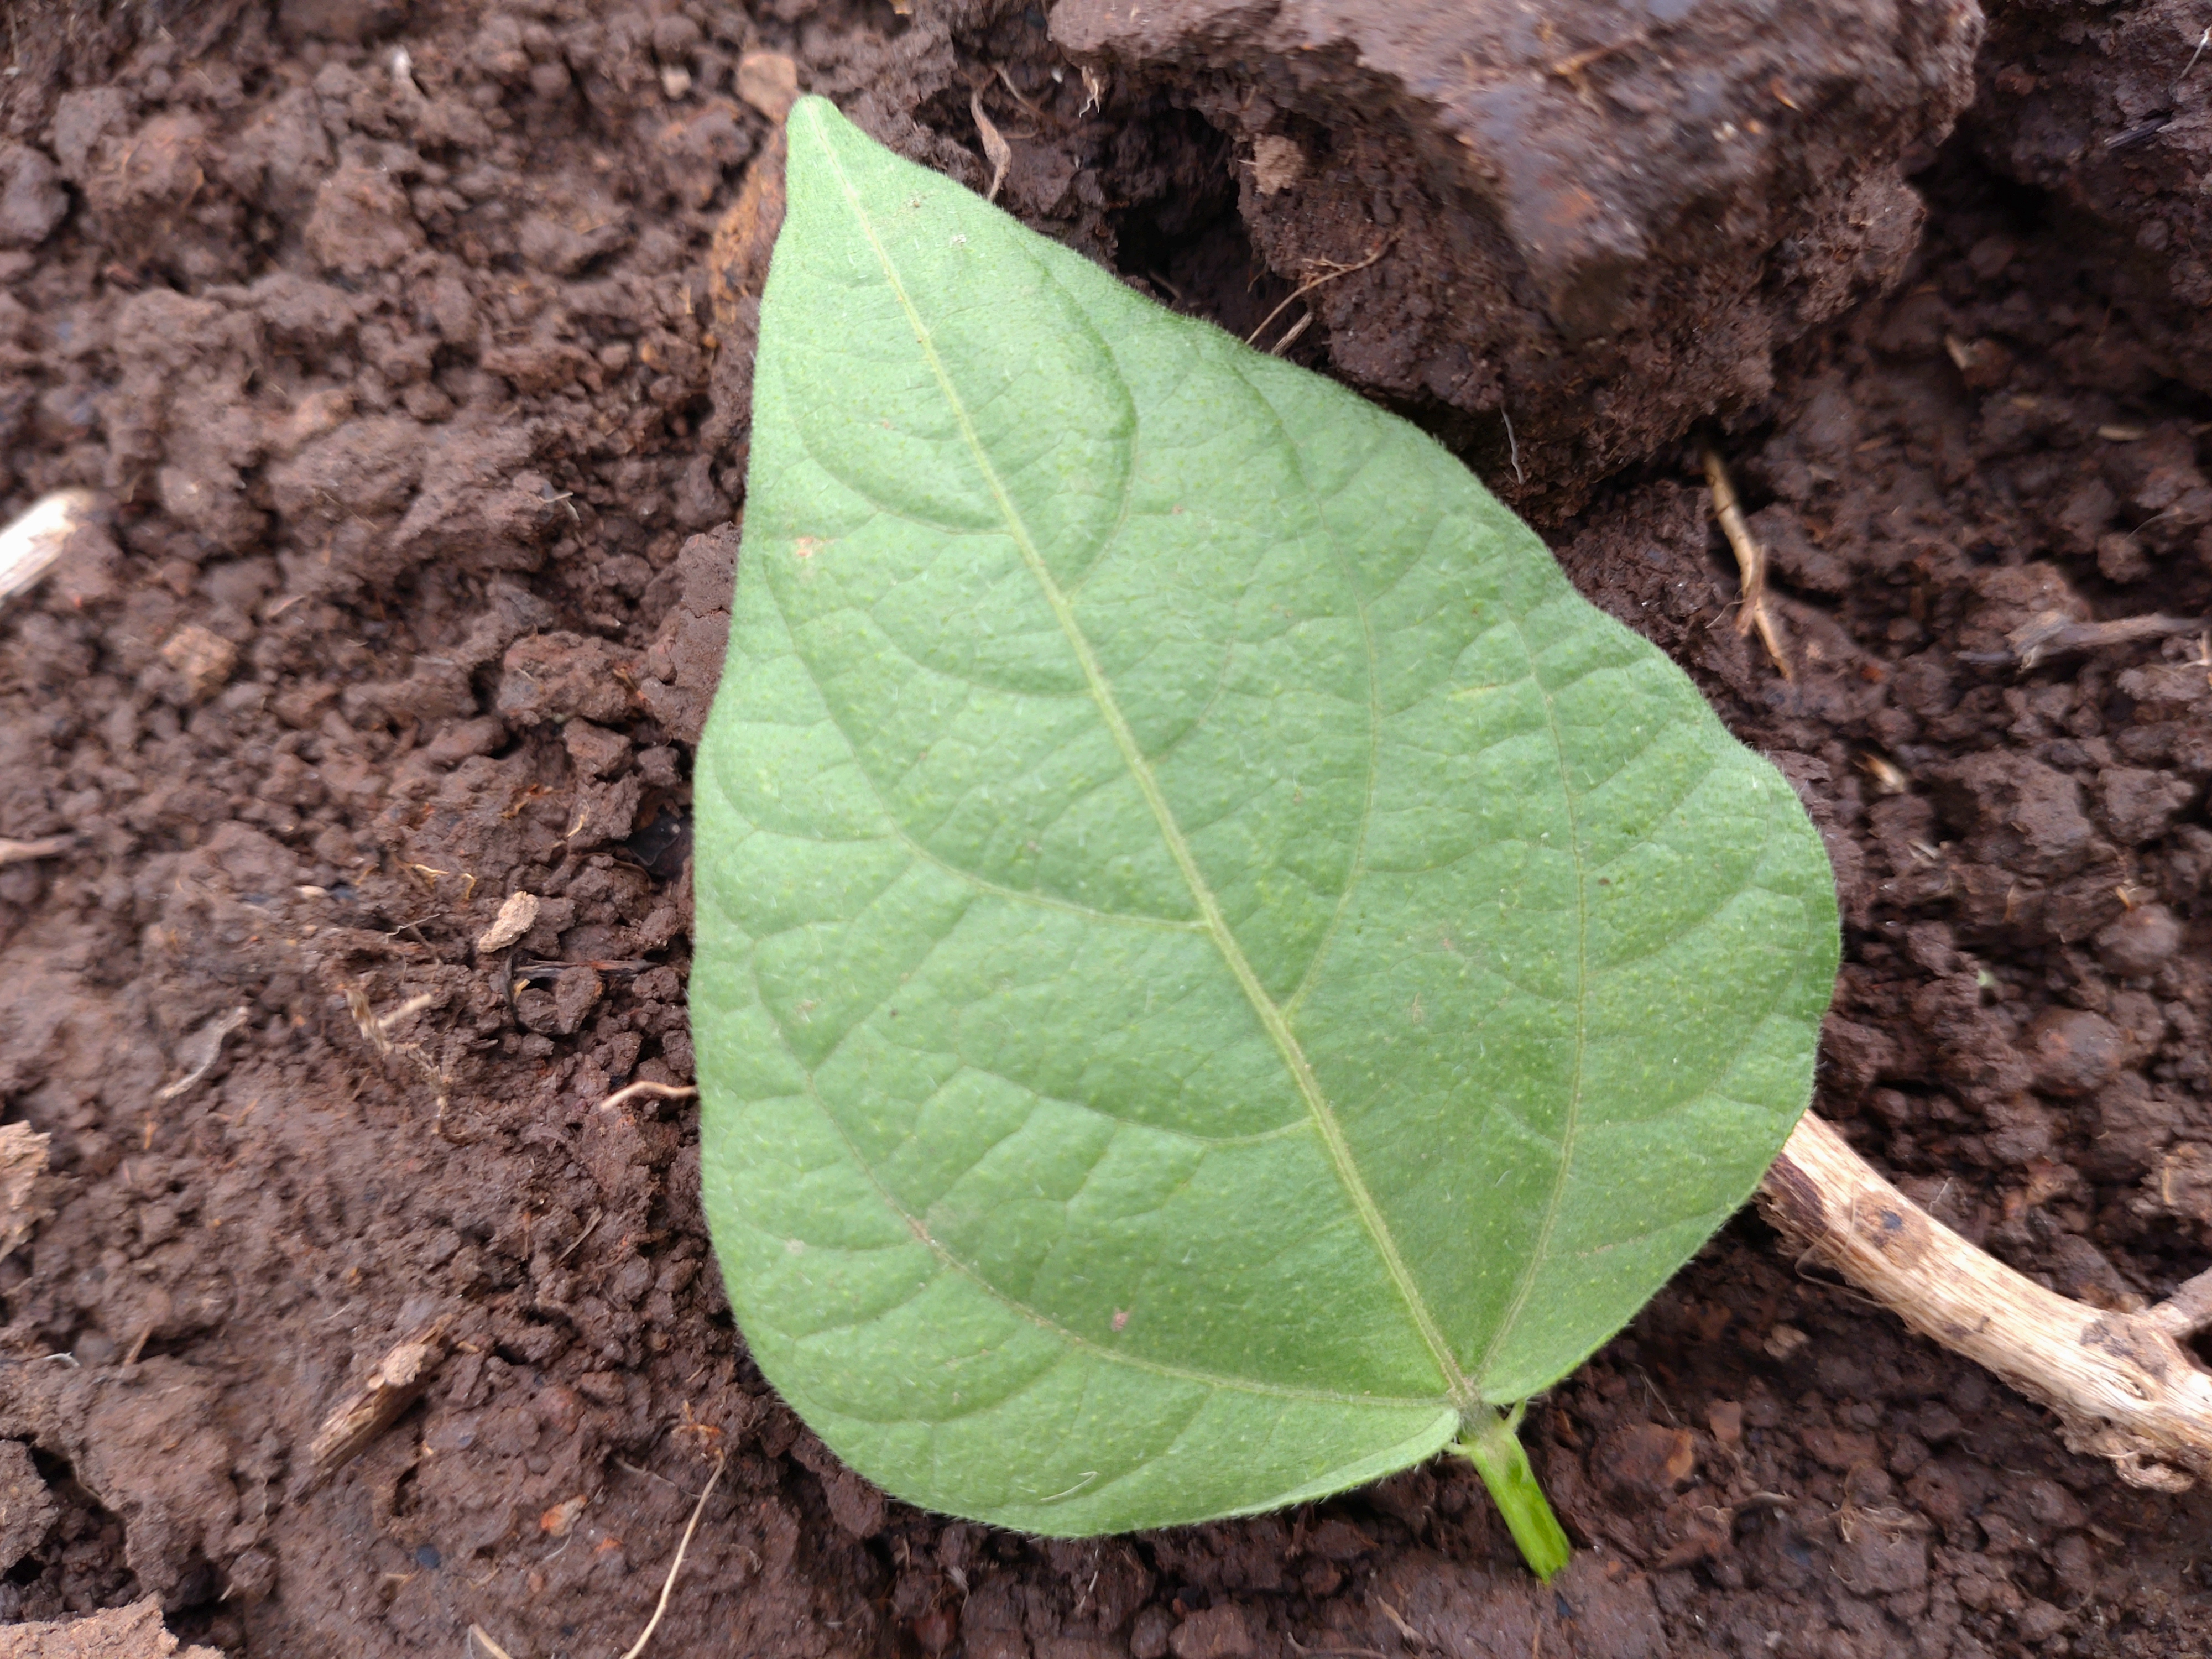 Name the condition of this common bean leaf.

healthy
